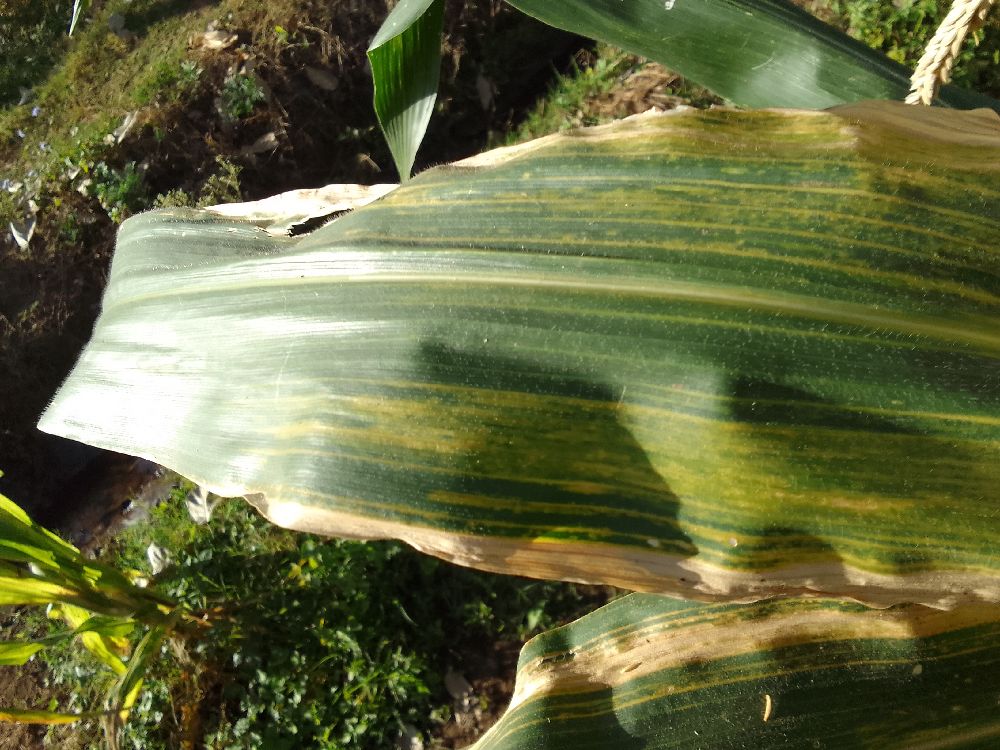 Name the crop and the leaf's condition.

maize, maize lethal necrosis
